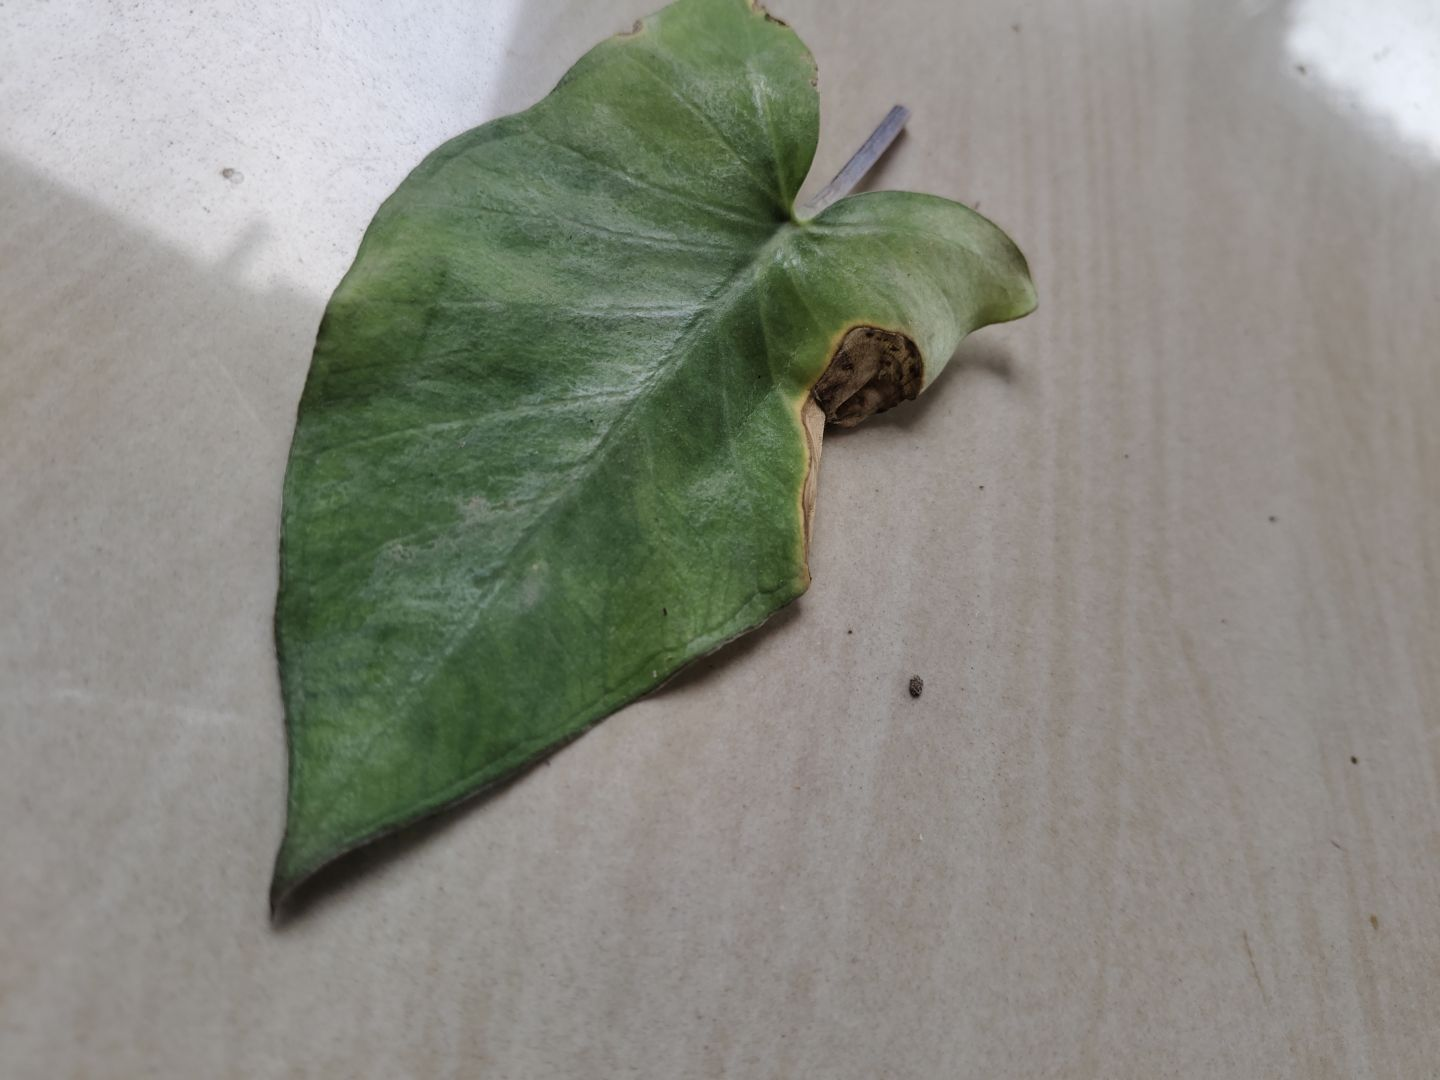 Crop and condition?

taro, leaf blight
